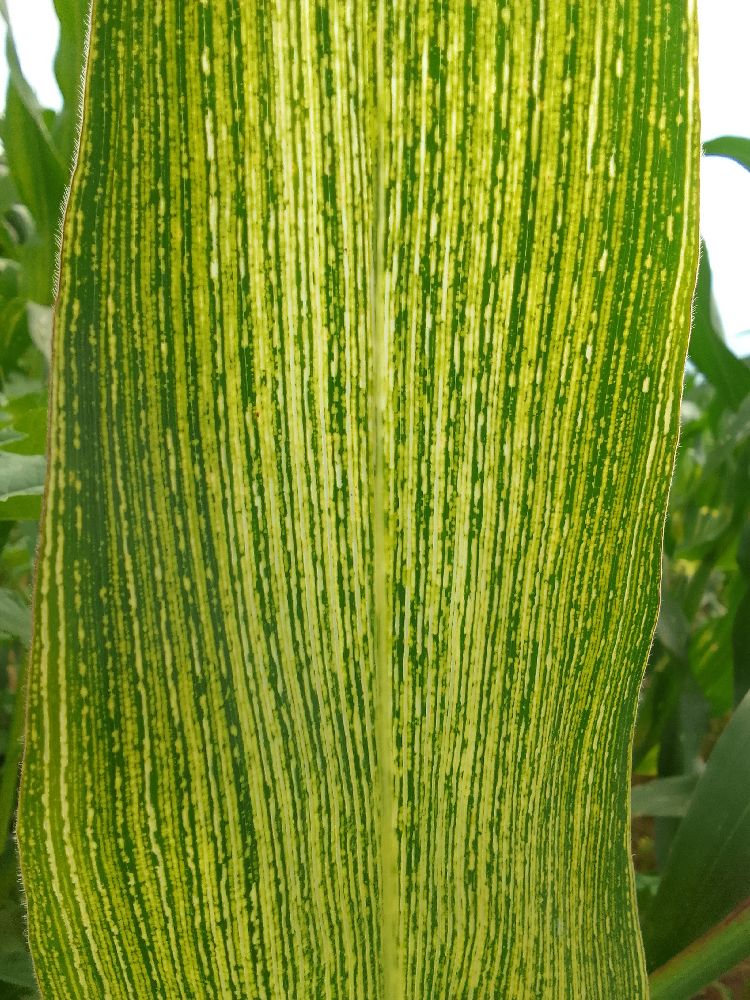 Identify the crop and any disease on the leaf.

maize, maize streak virus
